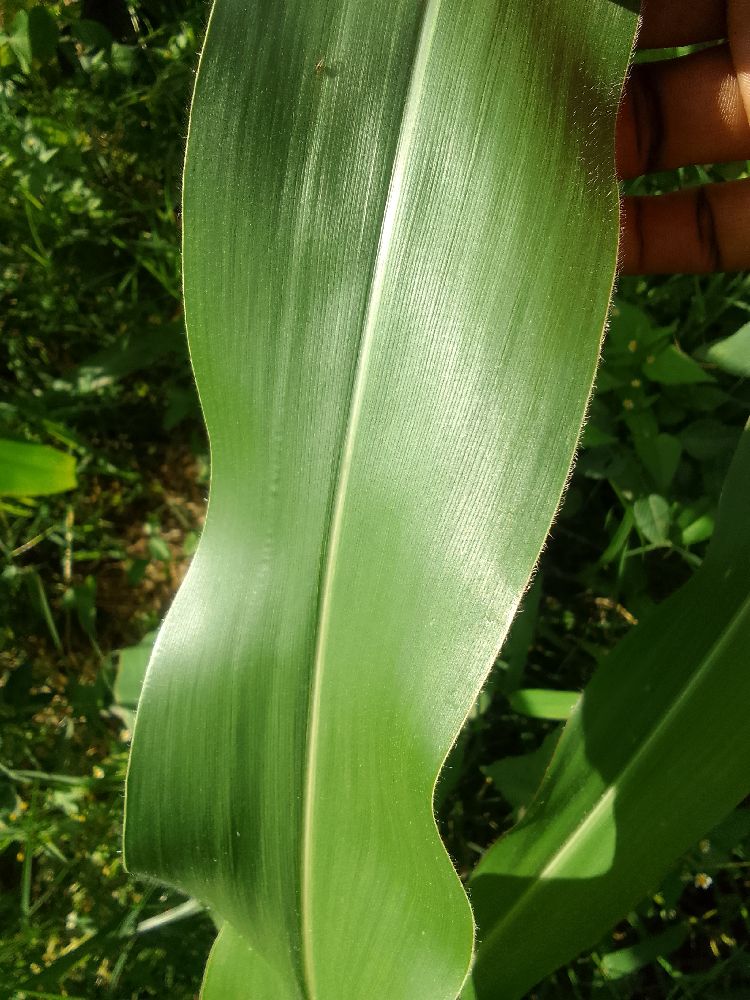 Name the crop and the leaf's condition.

maize, healthy
